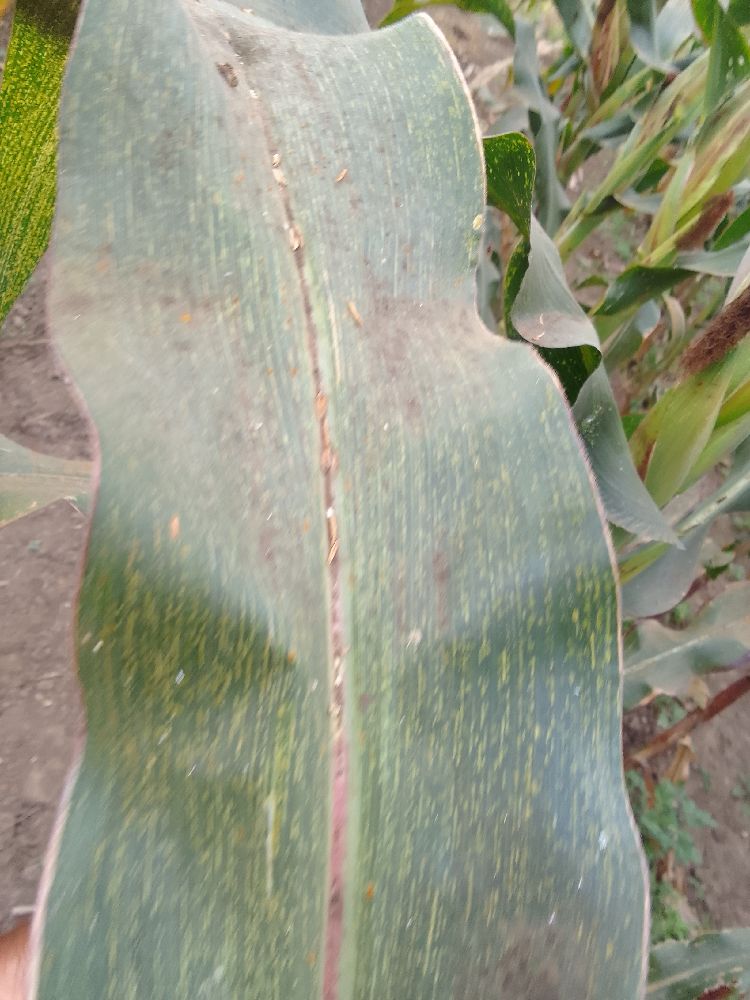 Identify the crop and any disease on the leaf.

maize, maize streak virus
